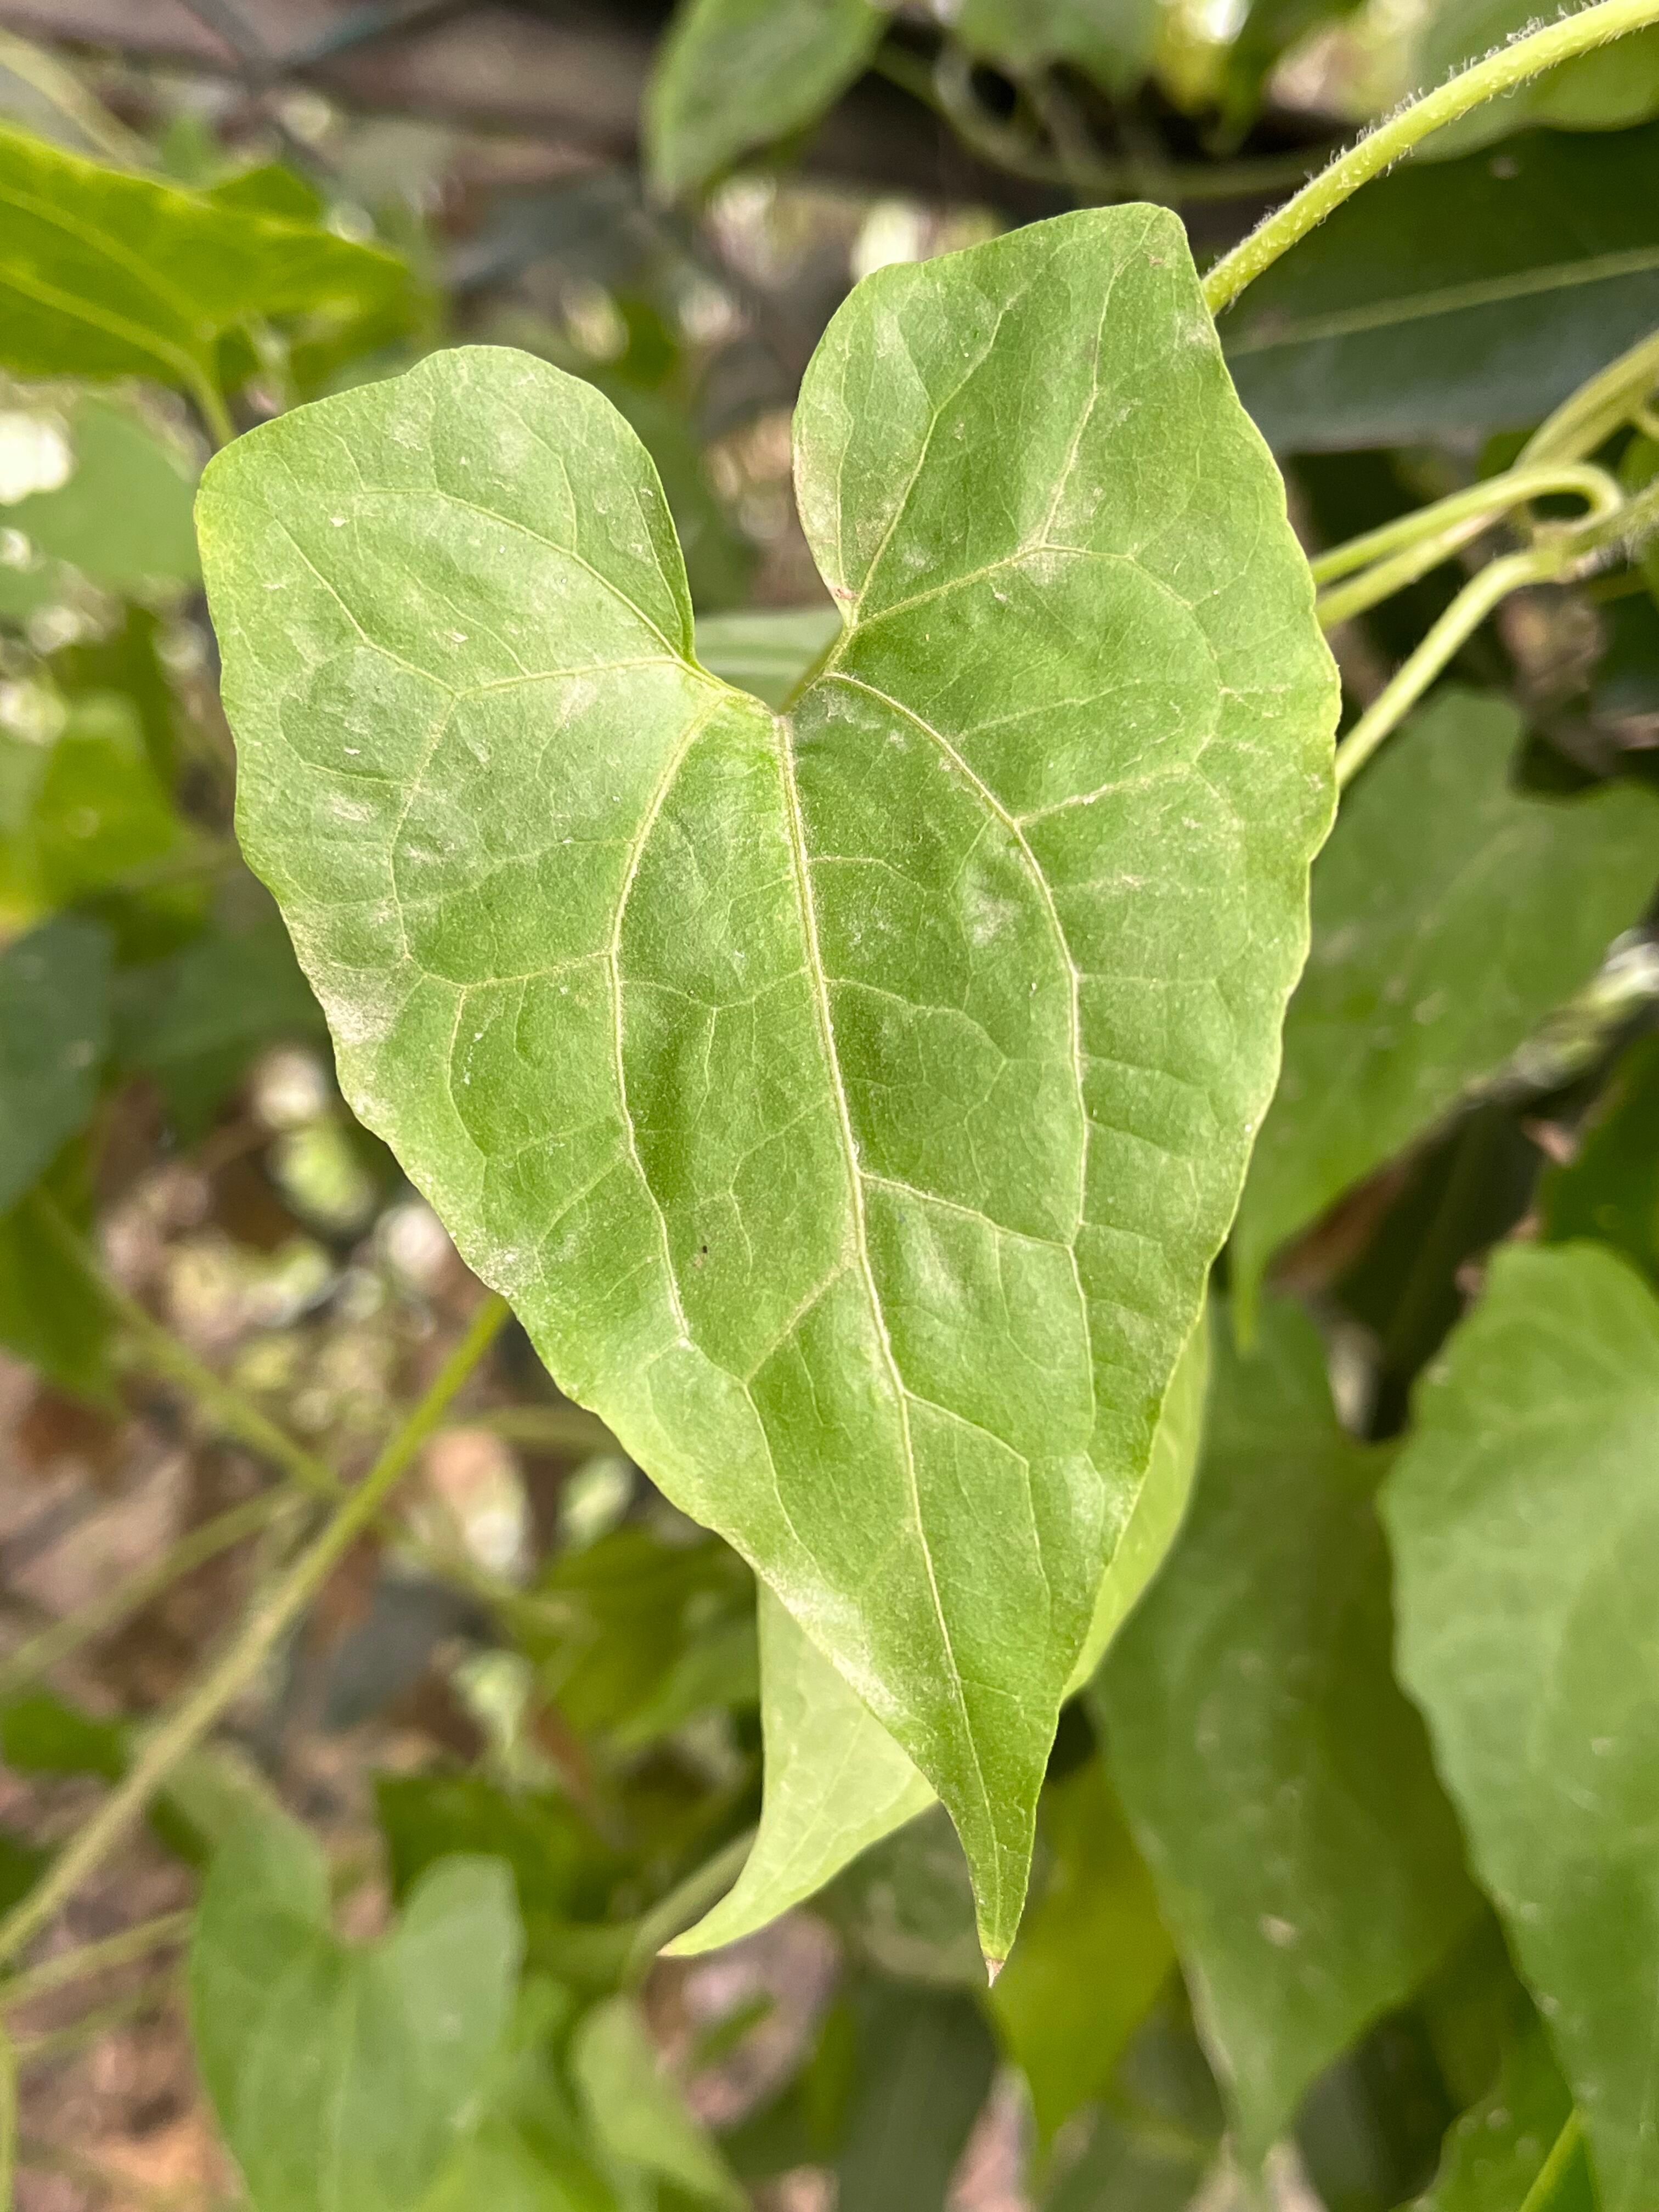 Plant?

bitter vine
